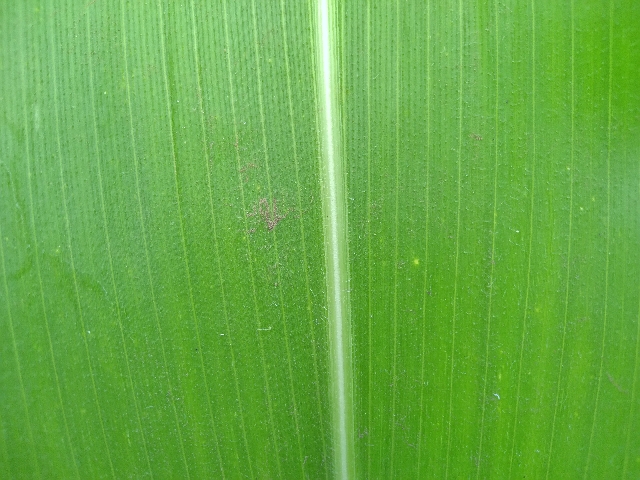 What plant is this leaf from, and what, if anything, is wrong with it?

maize, healthy
